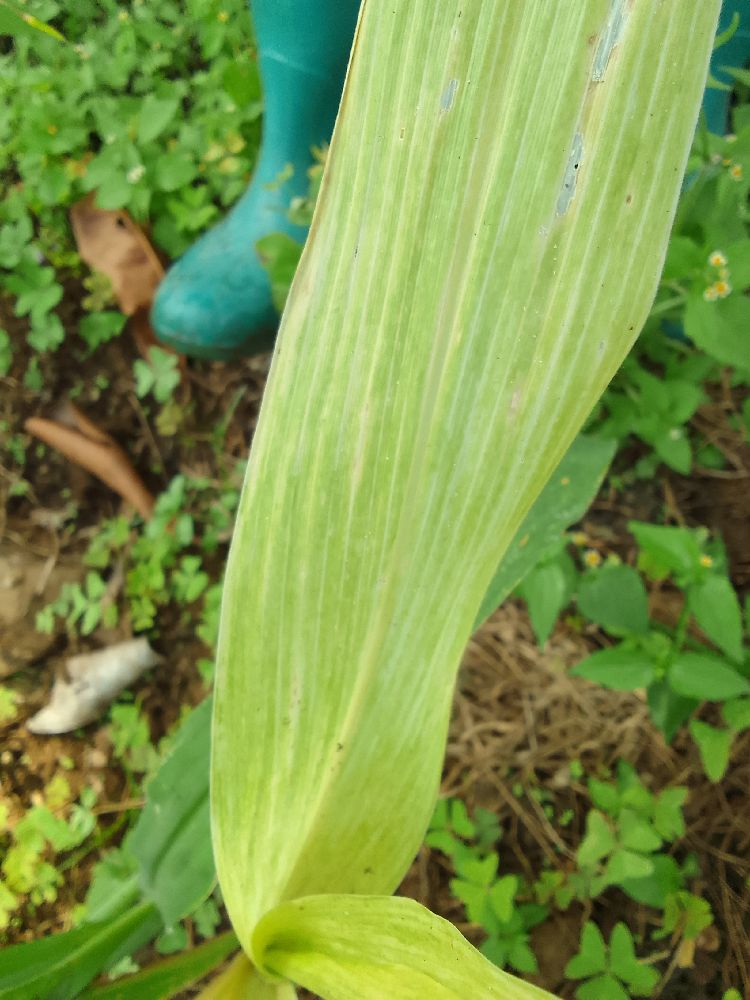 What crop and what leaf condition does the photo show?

maize, maize lethal necrosis
